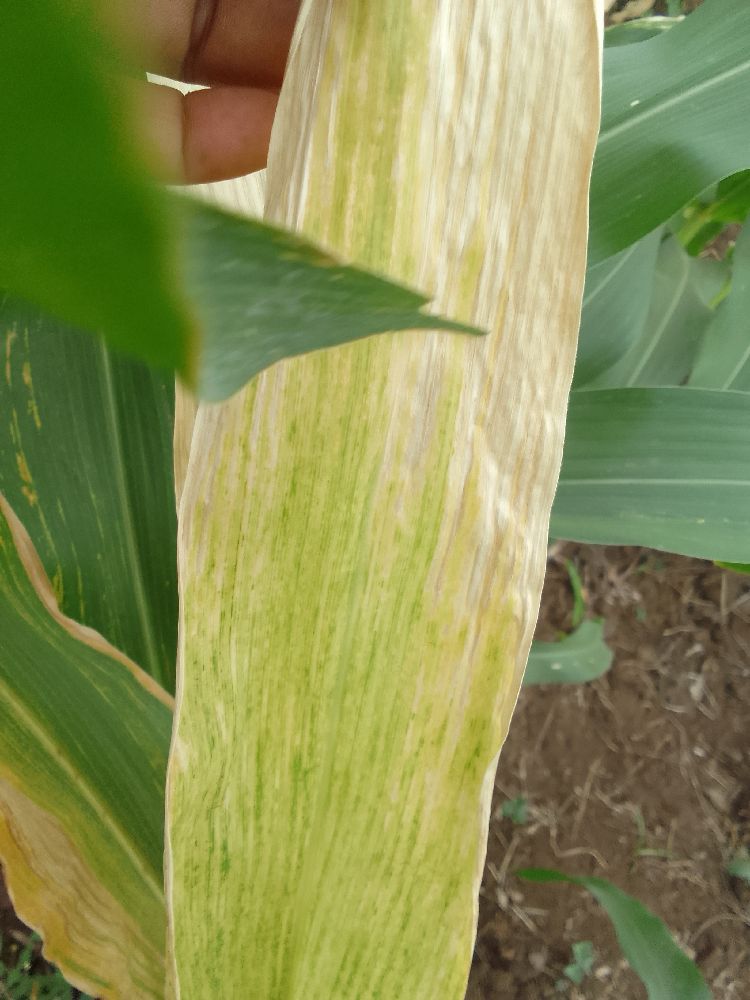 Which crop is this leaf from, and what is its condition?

maize, maize lethal necrosis
